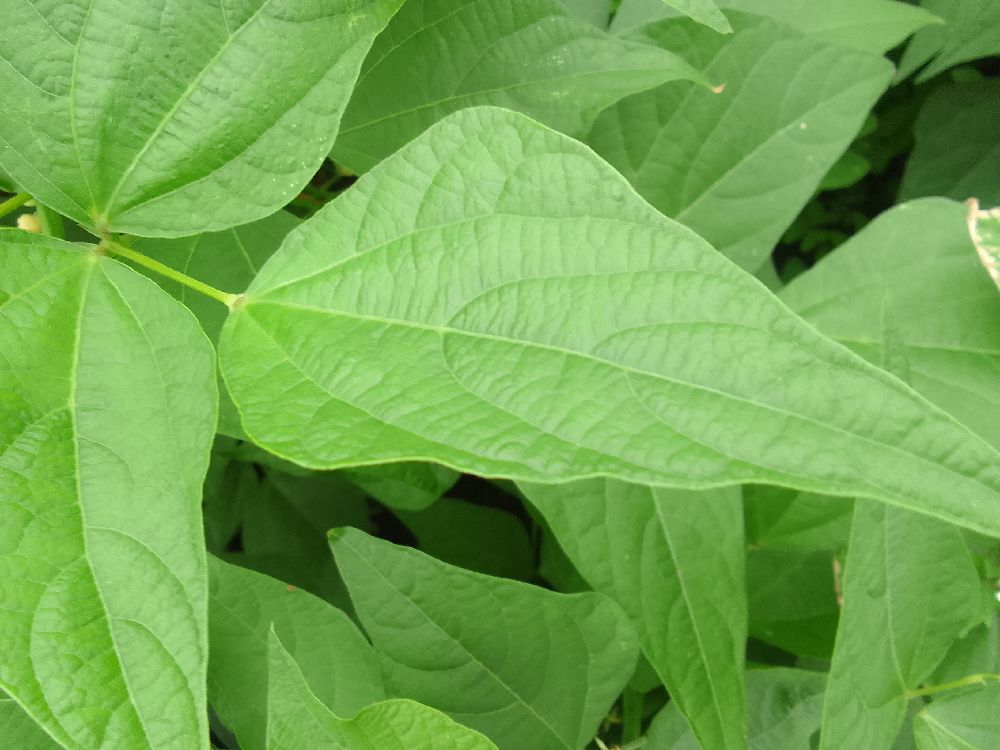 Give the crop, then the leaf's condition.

common bean, healthy
